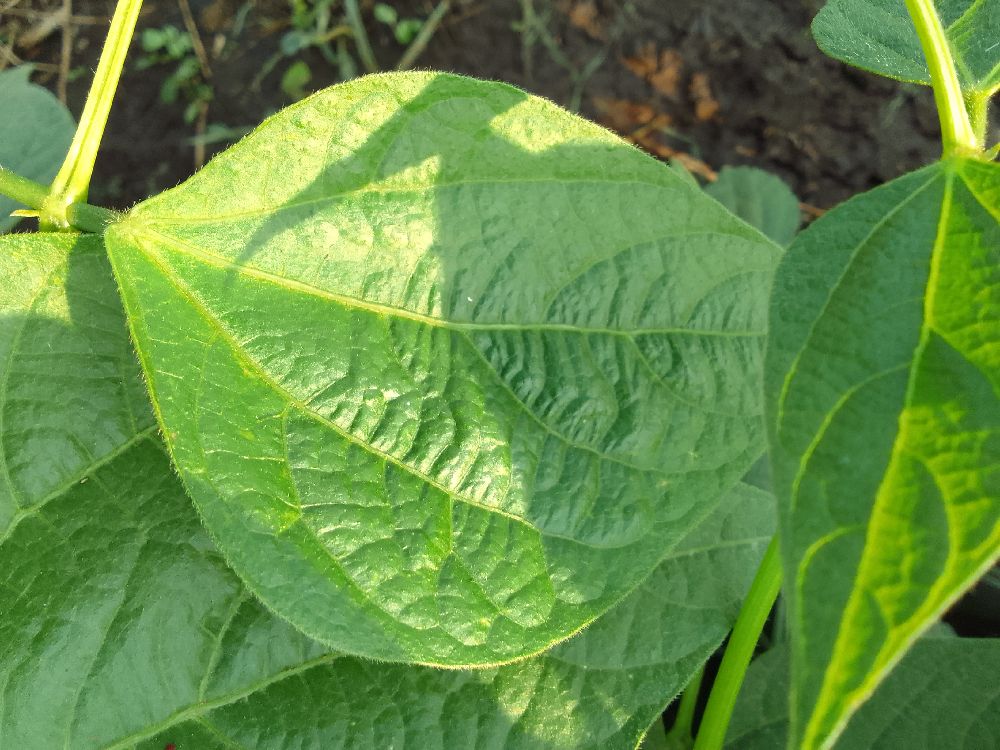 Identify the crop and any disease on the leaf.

common bean, healthy
